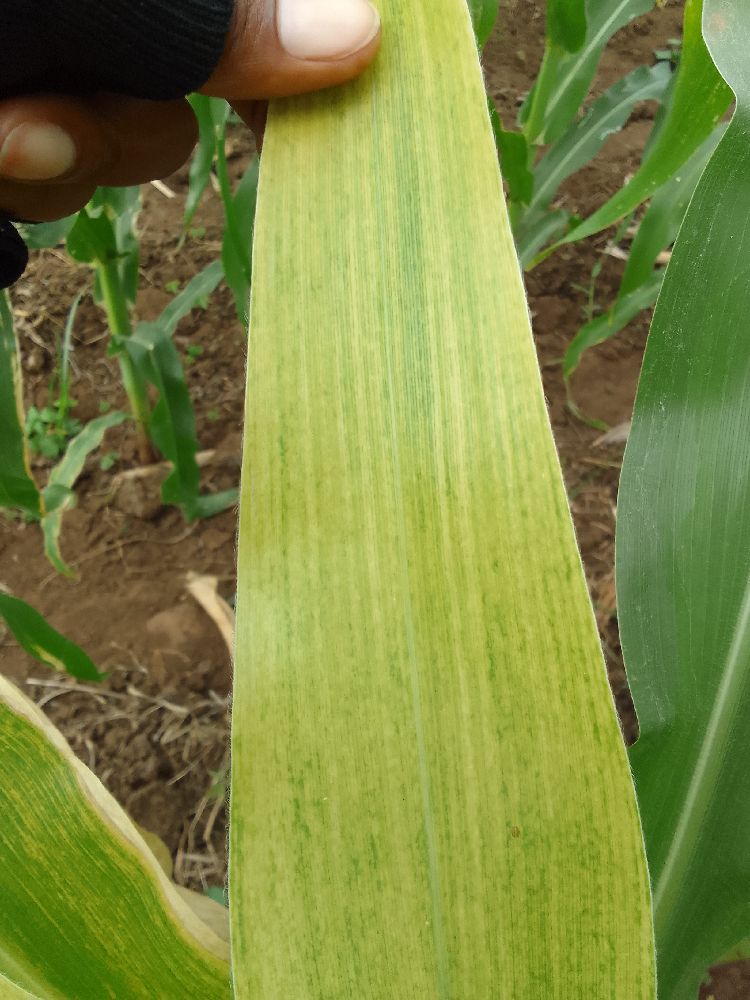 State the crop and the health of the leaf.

maize, maize lethal necrosis
